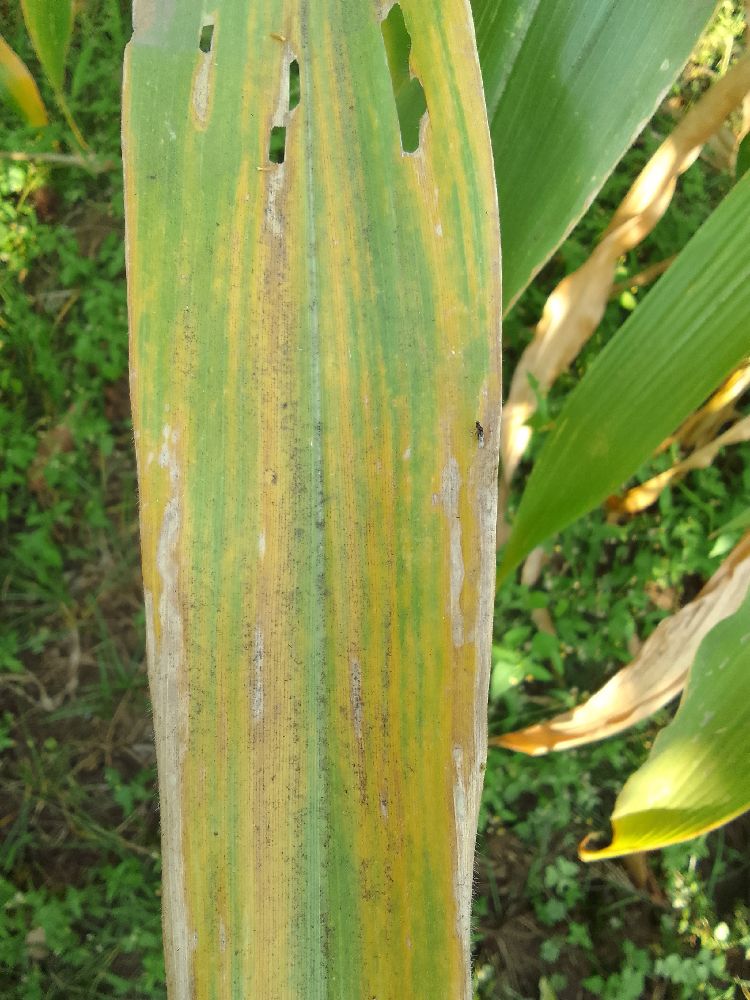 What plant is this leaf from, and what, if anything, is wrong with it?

maize, maize lethal necrosis
